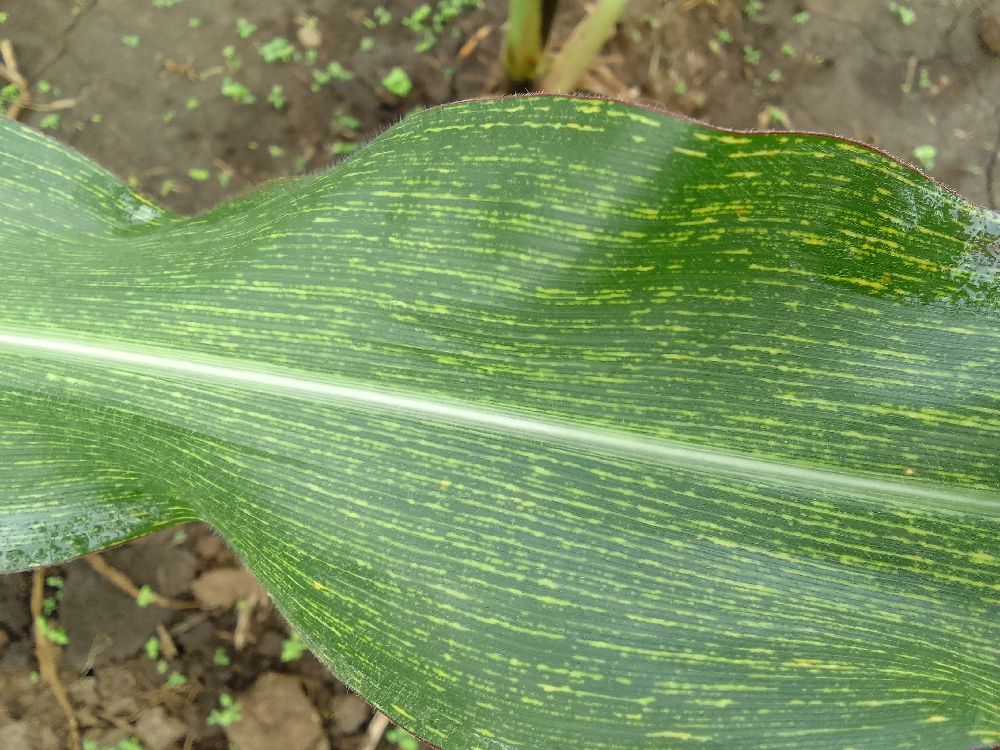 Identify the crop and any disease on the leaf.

maize, maize streak virus
